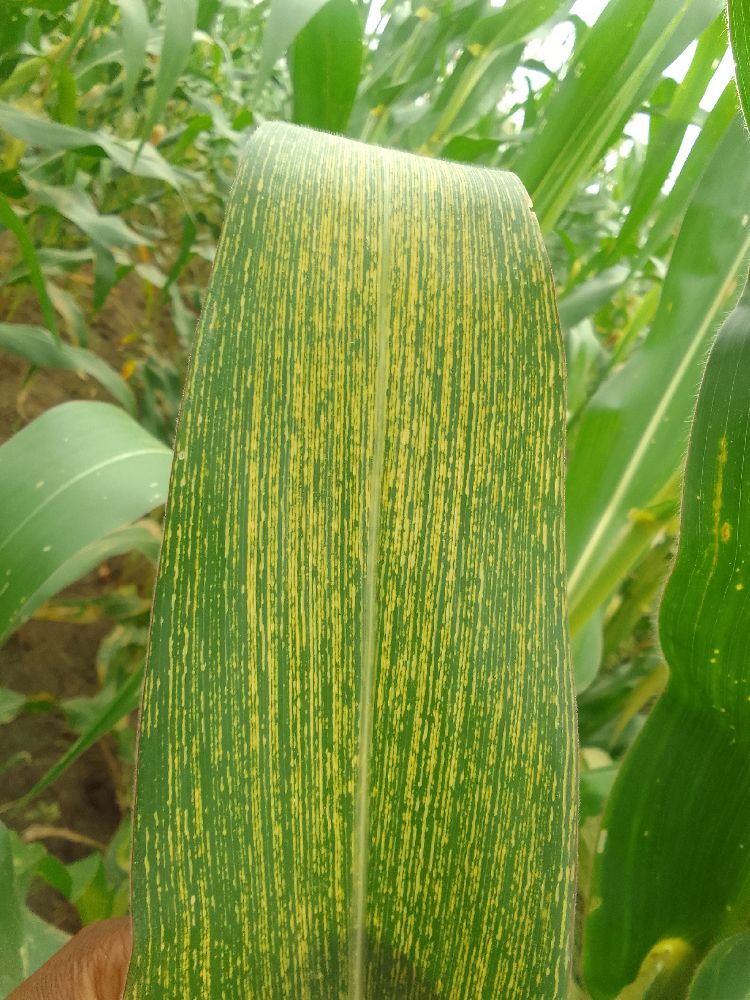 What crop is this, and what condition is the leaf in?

maize, maize streak virus
